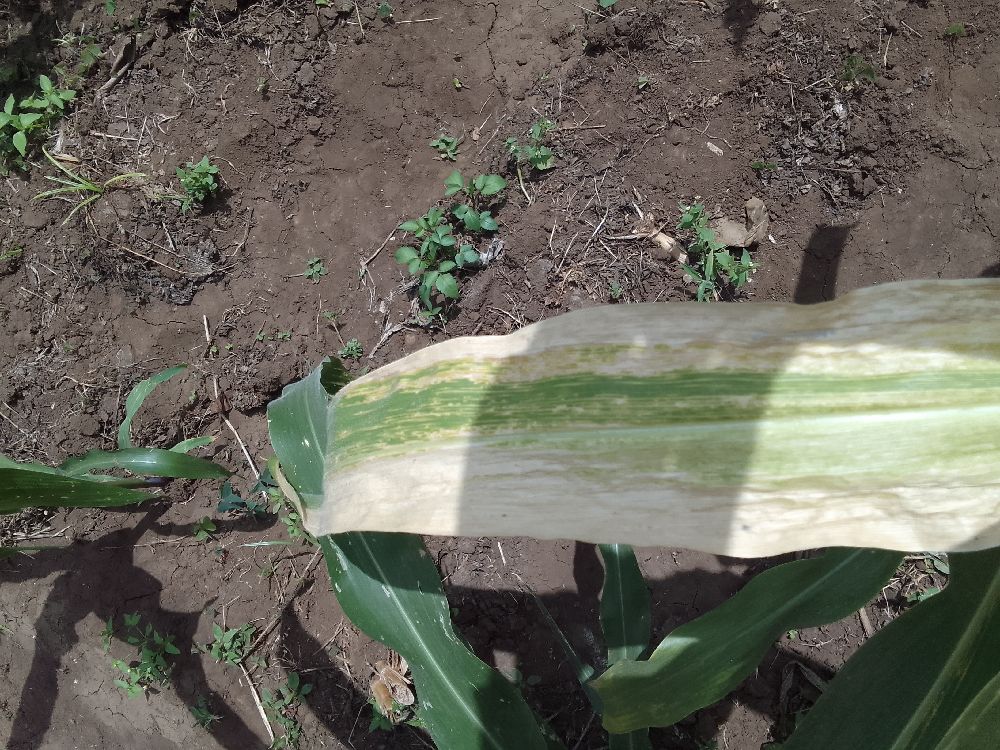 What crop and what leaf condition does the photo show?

maize, maize lethal necrosis
